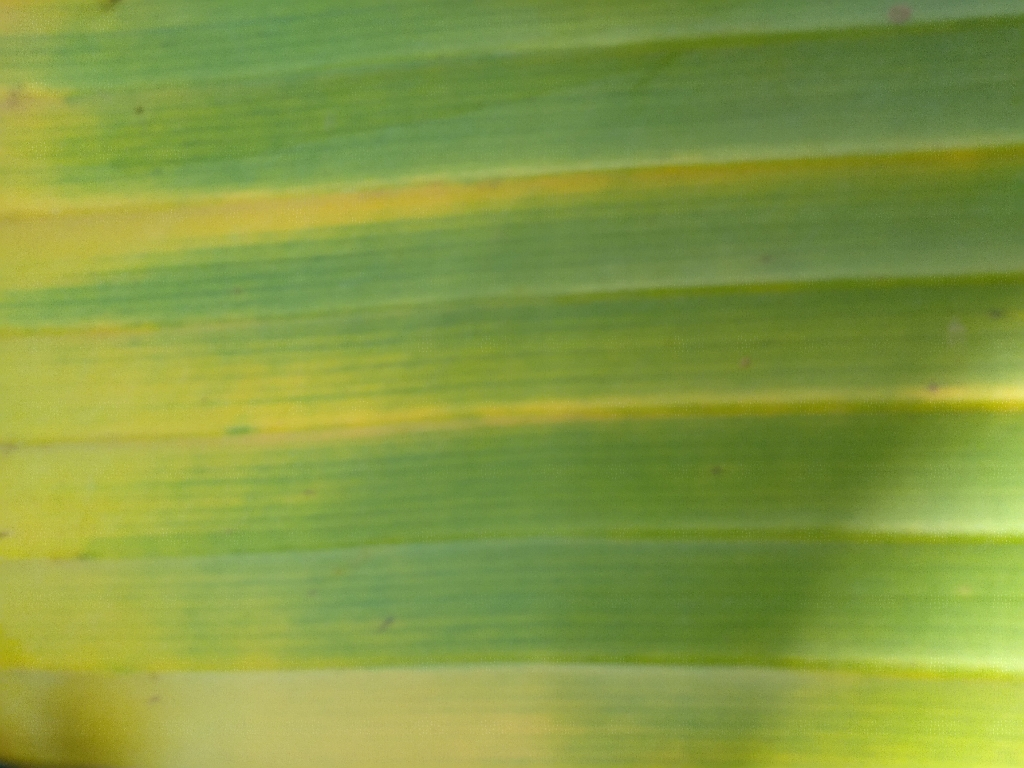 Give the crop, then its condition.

banana, fusarium wilt race 1
